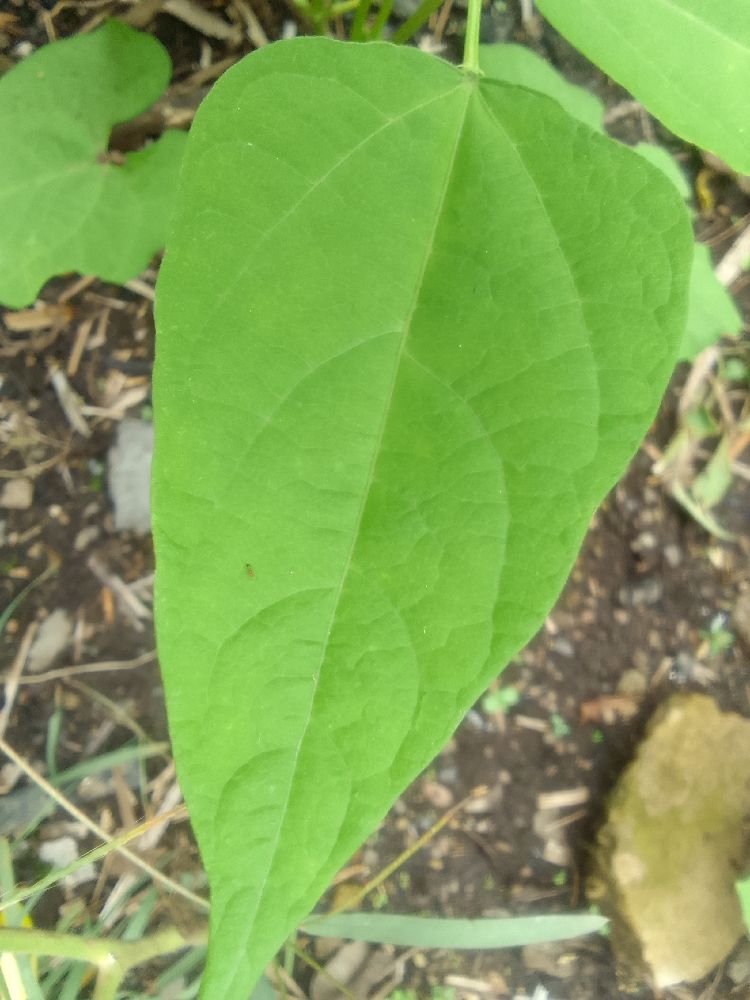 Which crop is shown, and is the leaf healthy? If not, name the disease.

common bean, healthy
